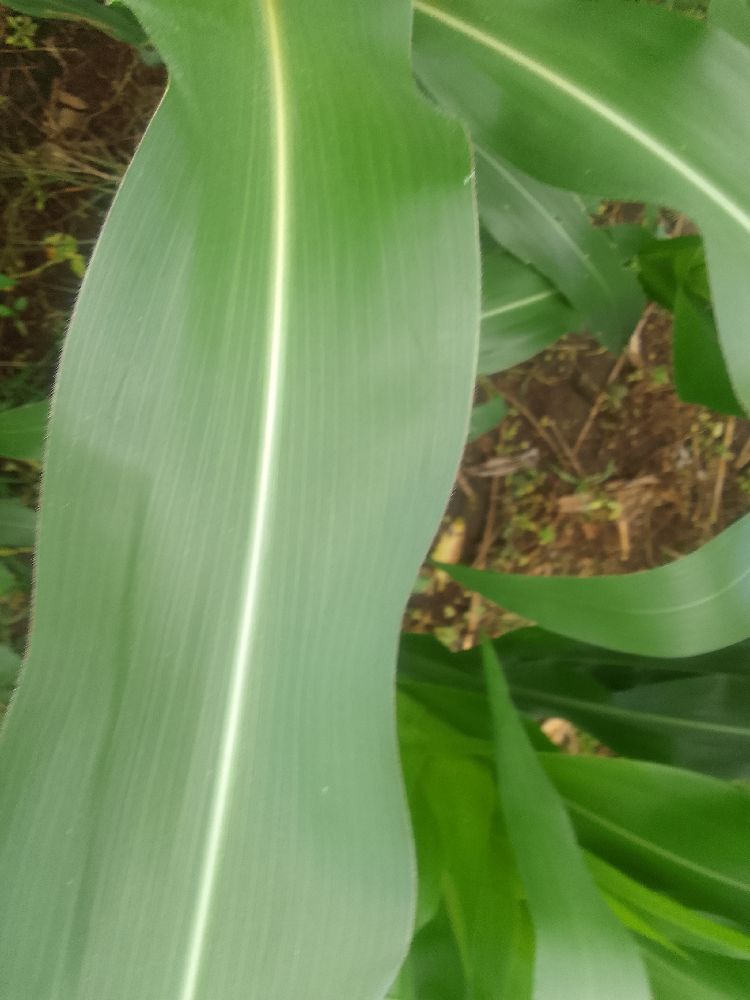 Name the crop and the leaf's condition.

maize, healthy
